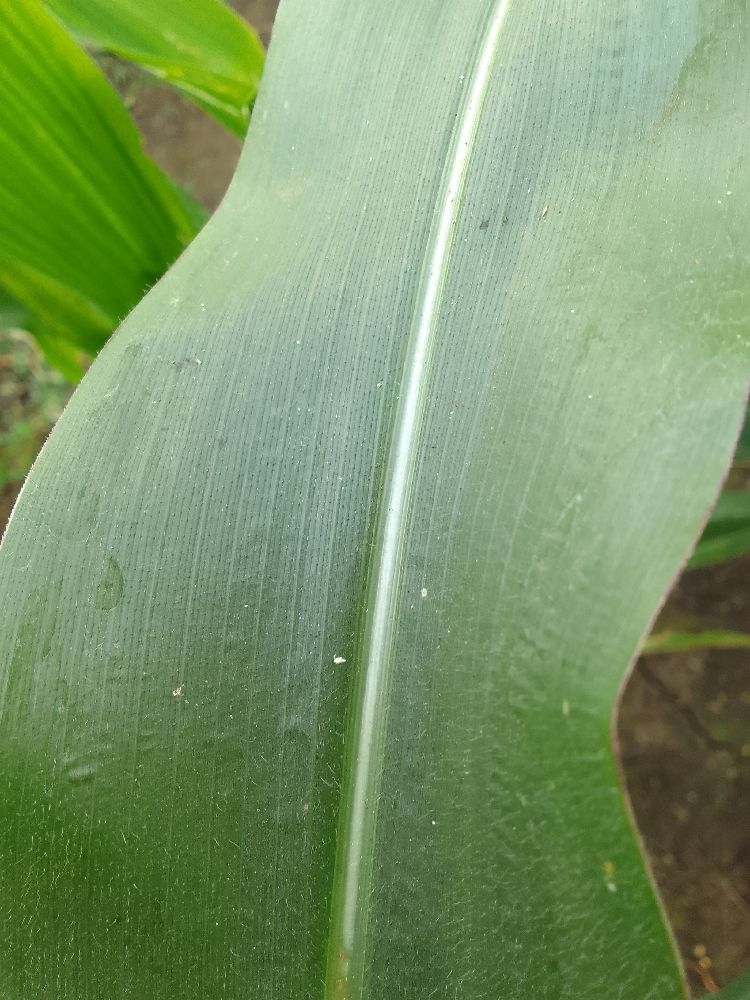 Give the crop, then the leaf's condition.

maize, healthy
